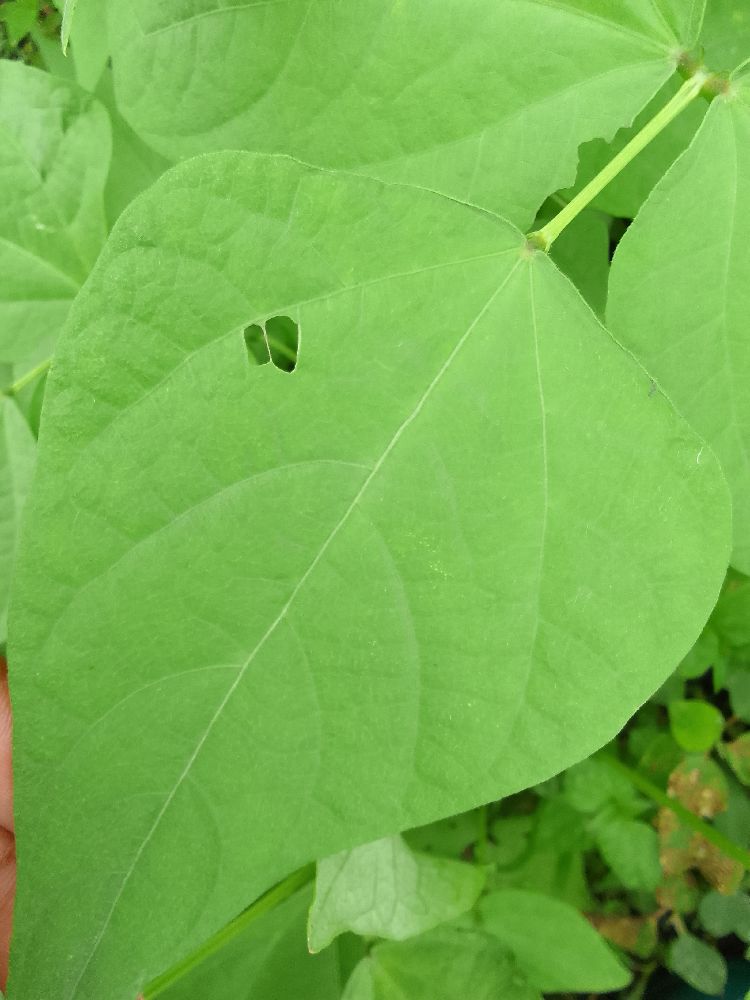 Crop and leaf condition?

common bean, healthy
